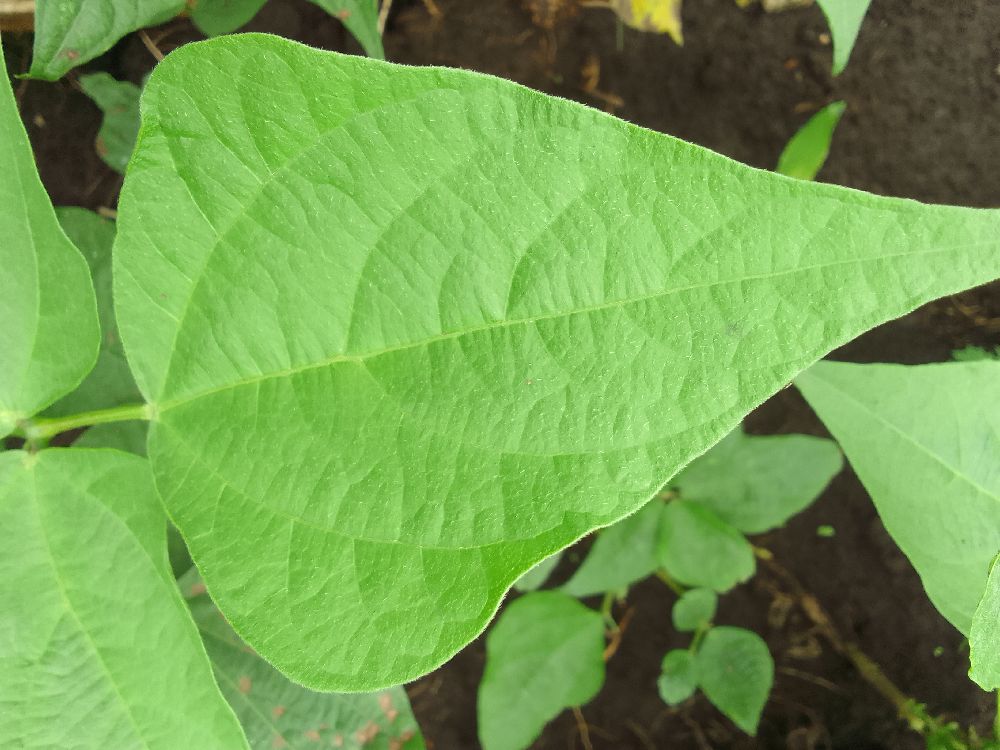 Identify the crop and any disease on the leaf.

common bean, healthy
